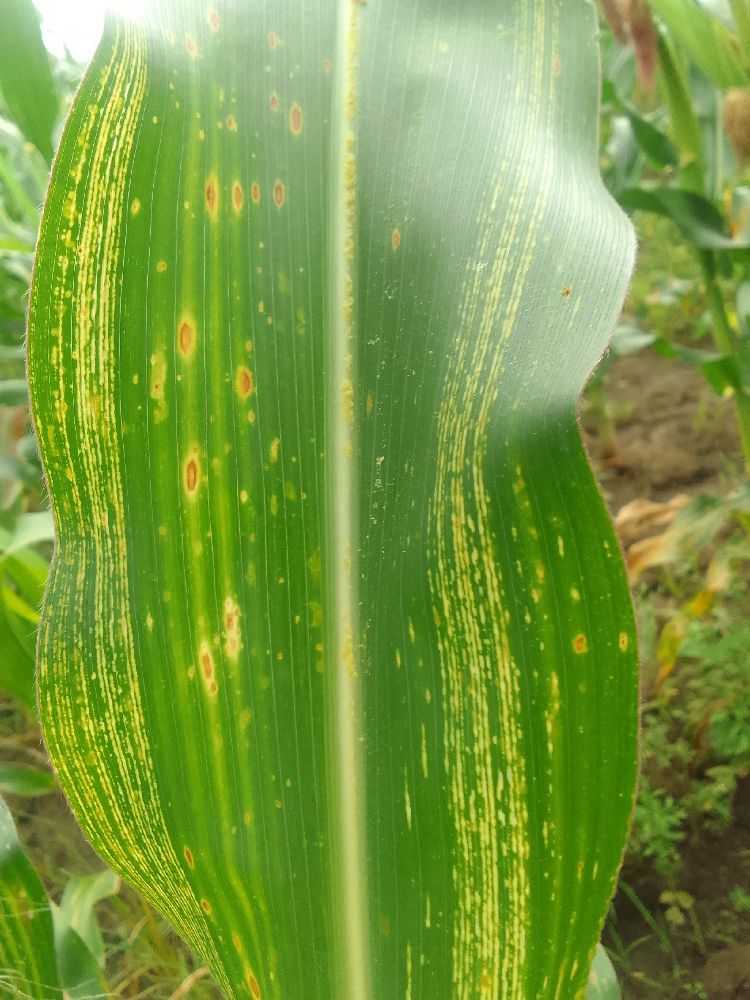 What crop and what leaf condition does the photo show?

maize, maize streak virus
